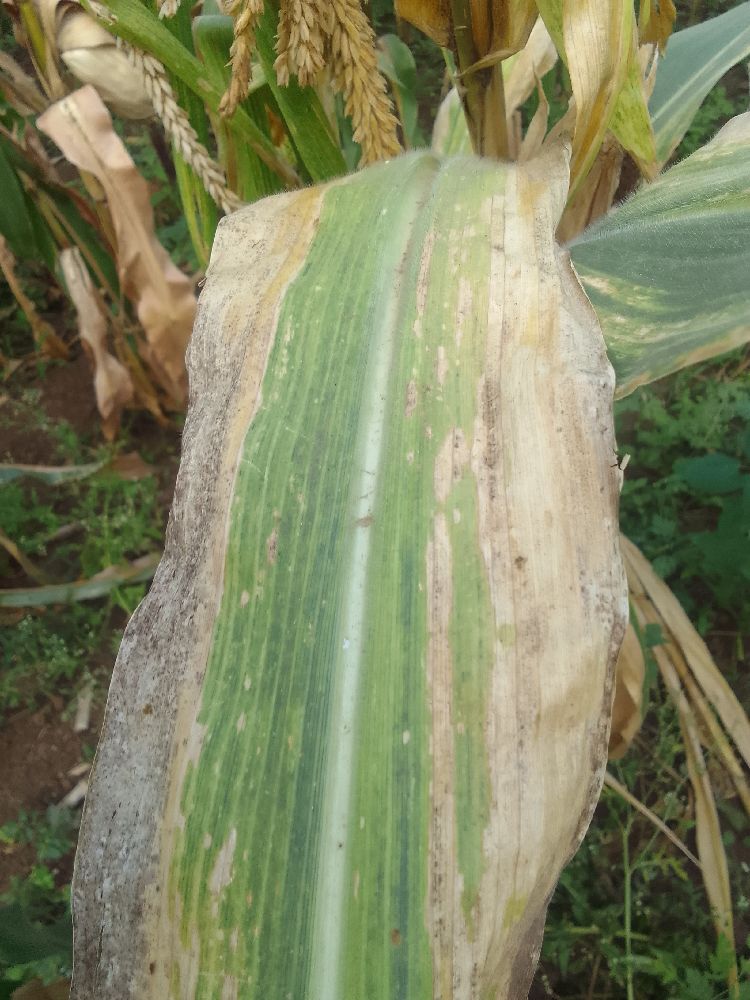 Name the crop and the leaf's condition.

maize, maize lethal necrosis
